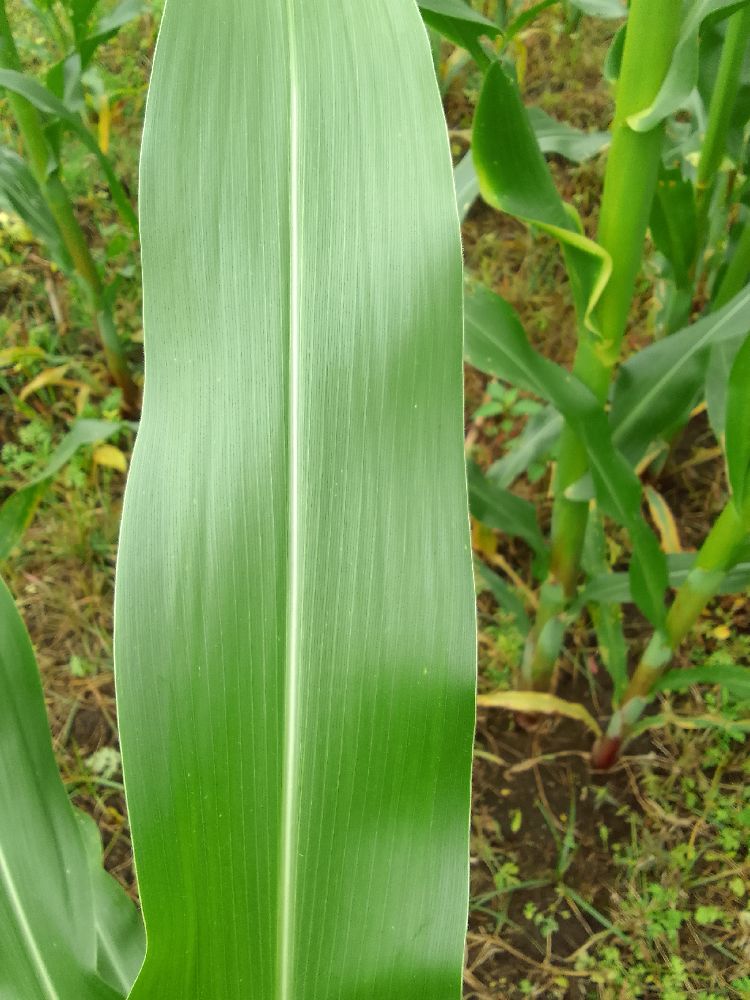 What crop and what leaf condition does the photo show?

maize, healthy
